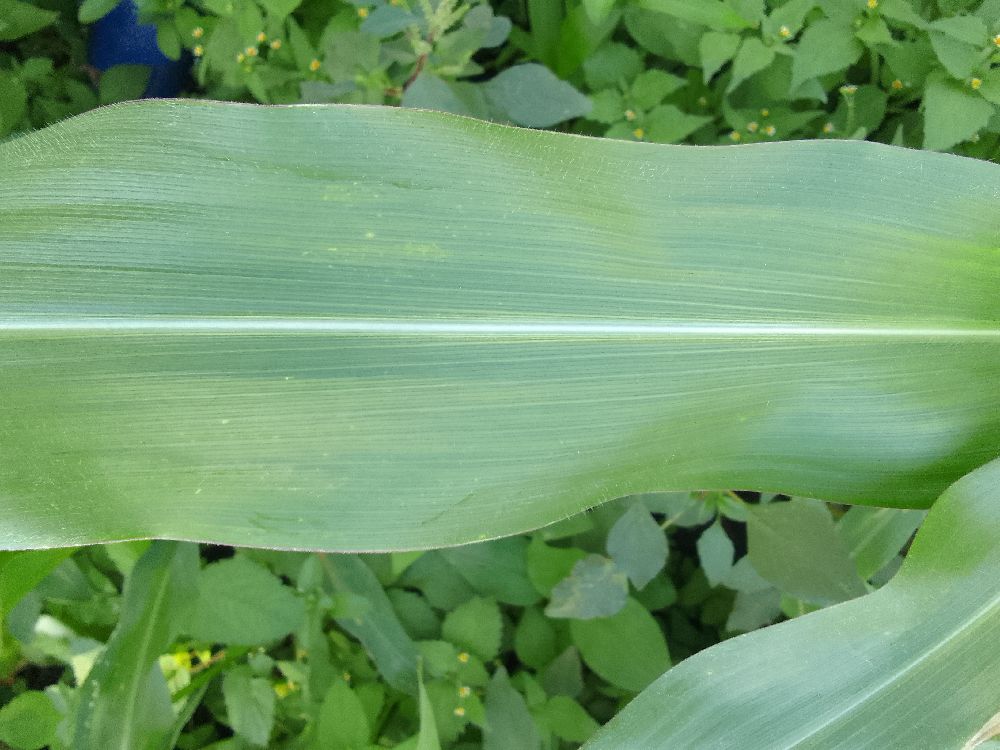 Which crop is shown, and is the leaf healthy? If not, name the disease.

maize, healthy
